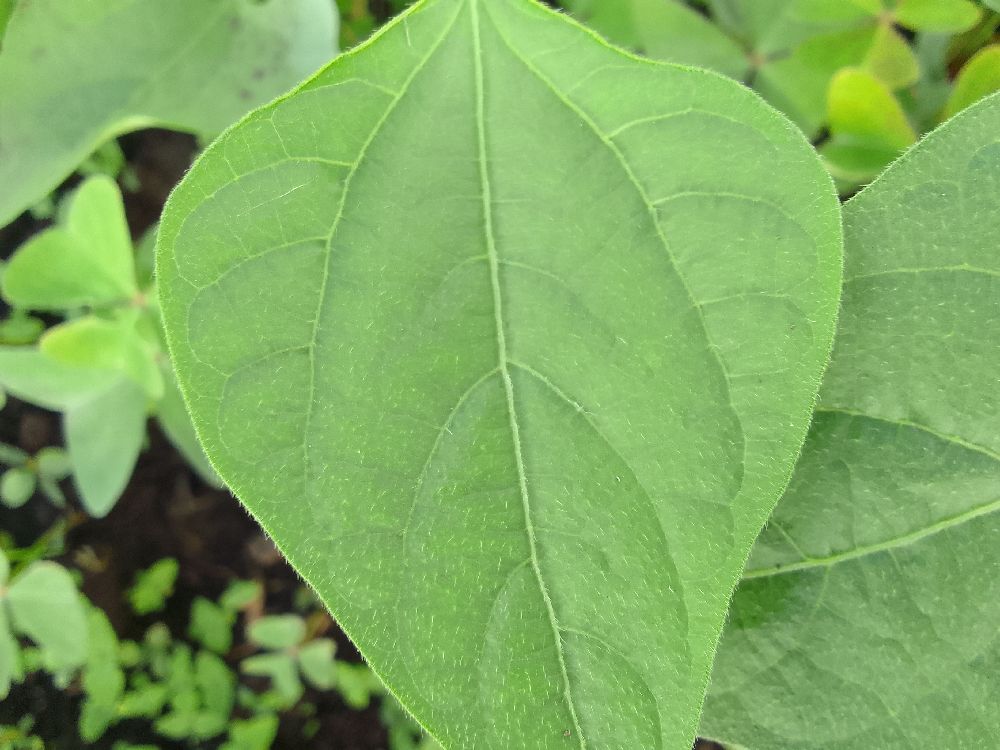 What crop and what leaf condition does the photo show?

common bean, healthy
